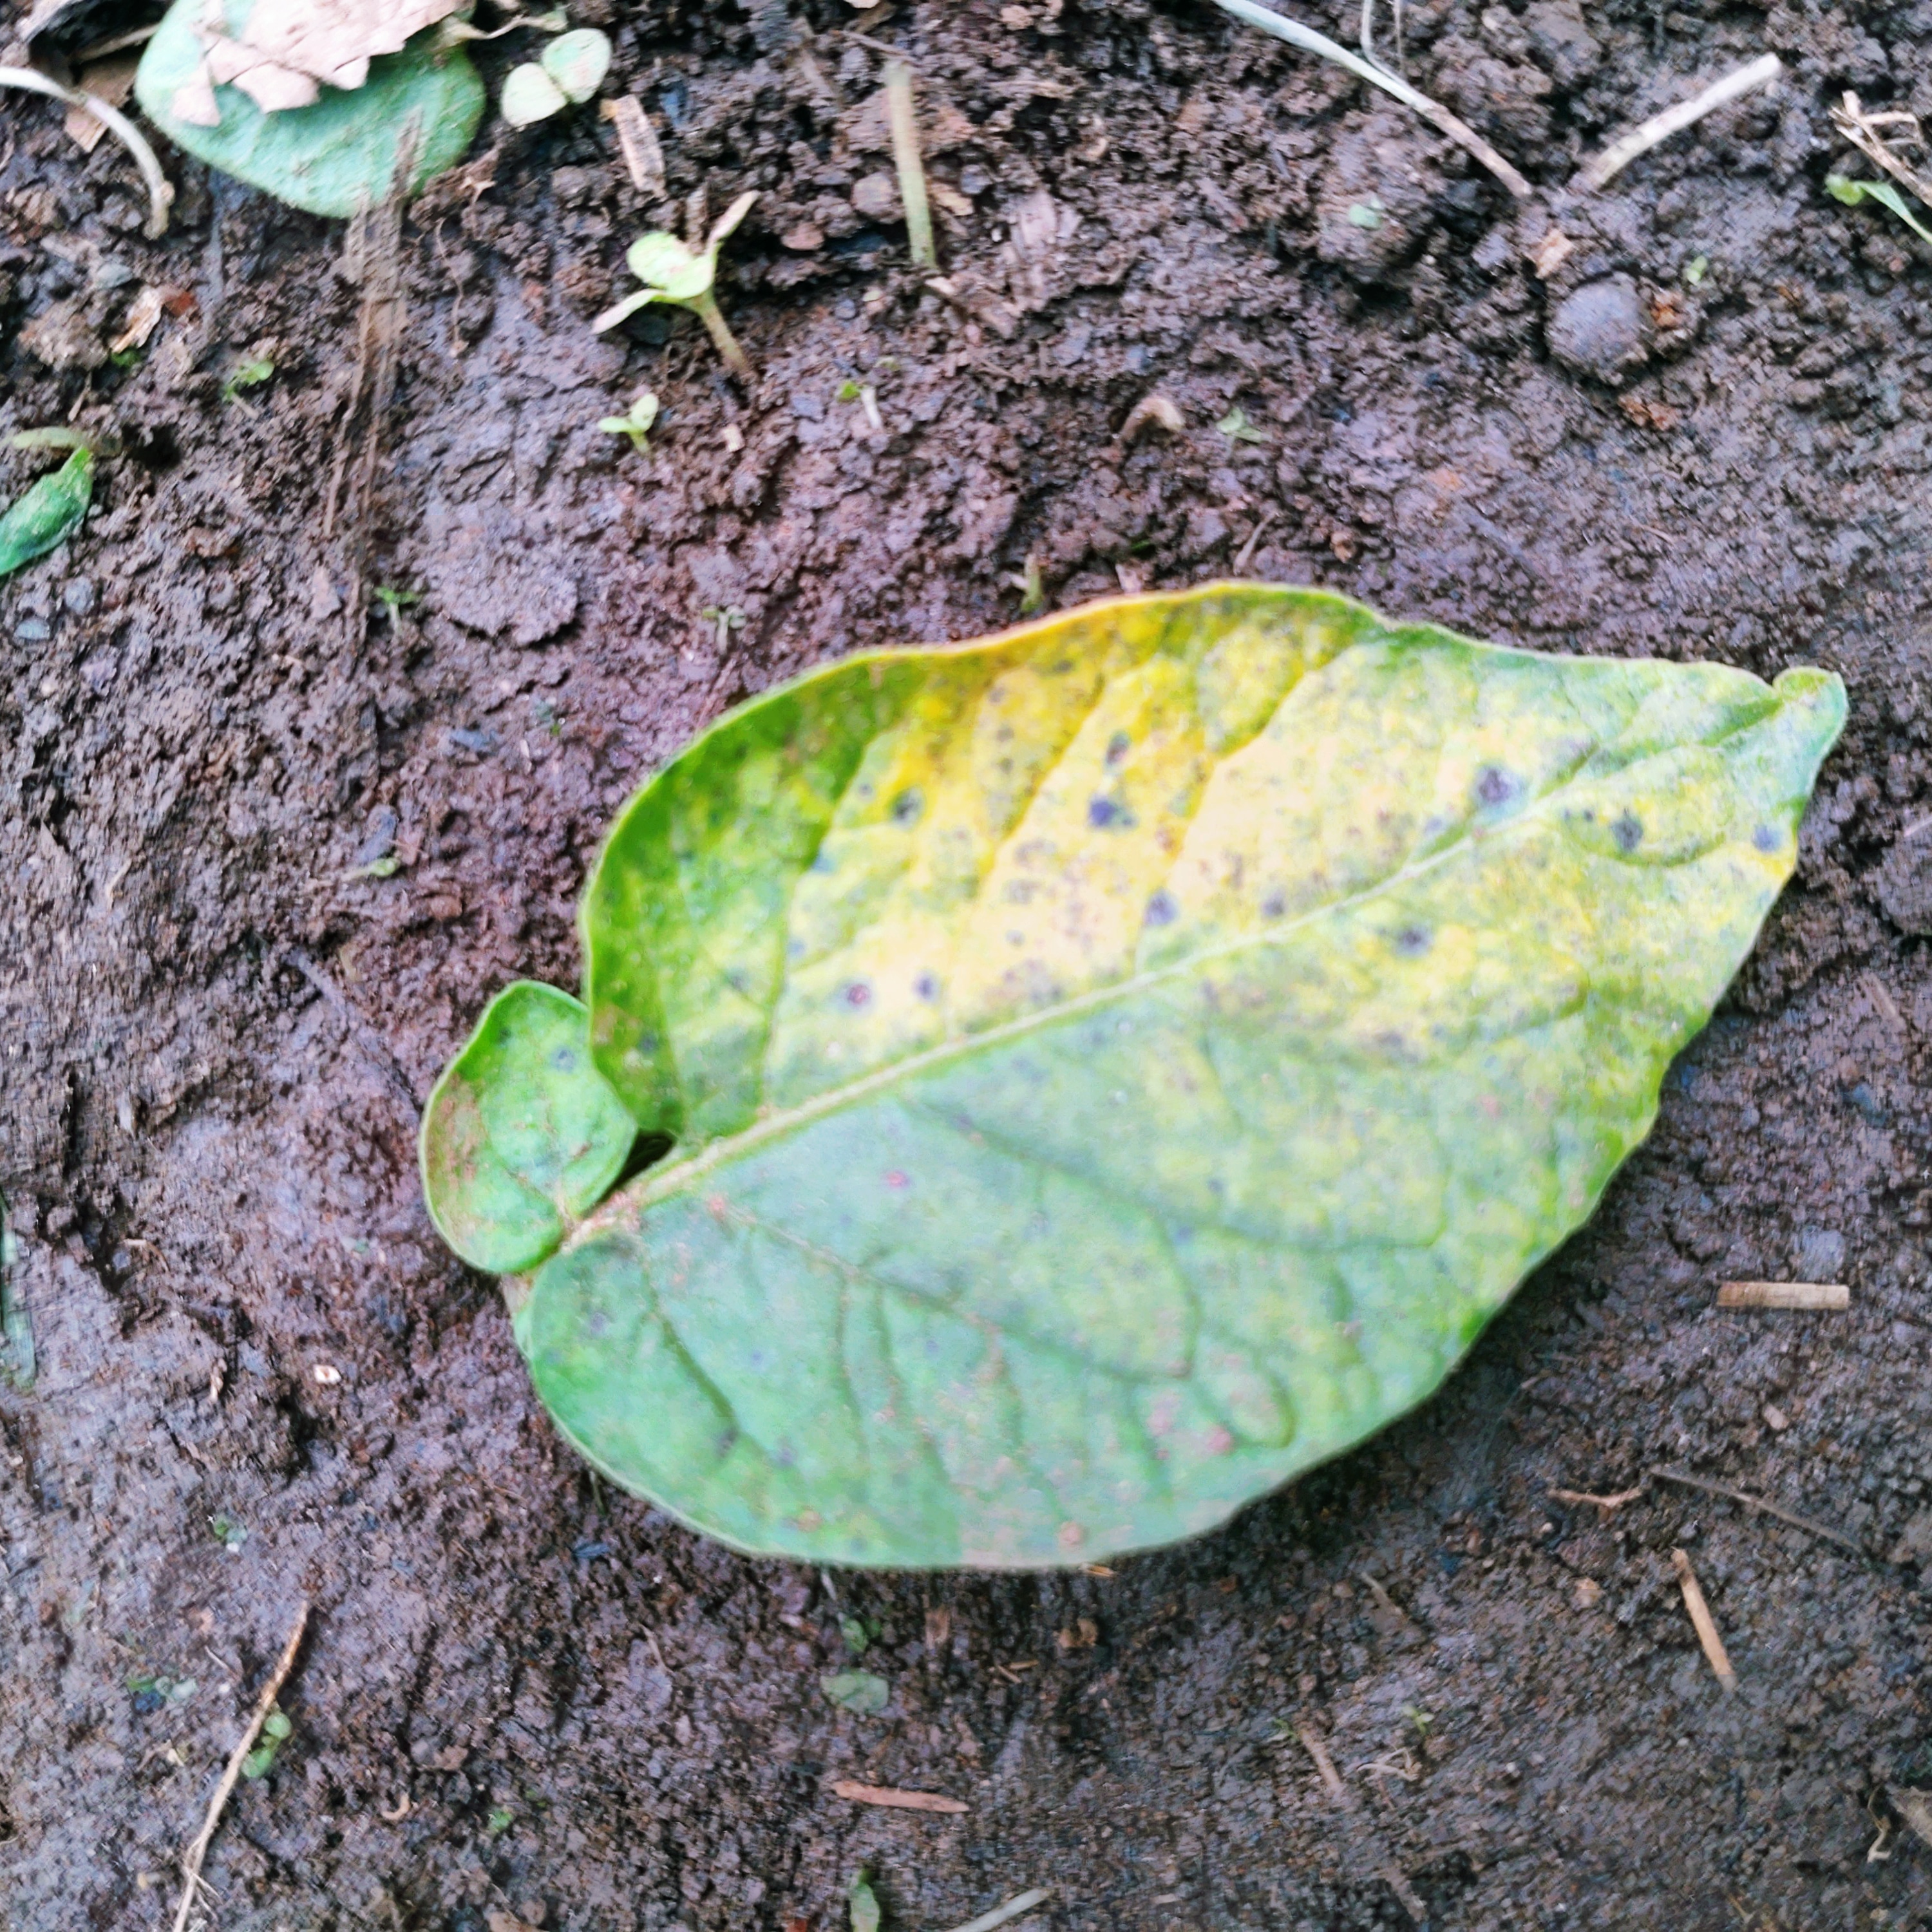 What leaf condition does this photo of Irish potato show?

late blight
